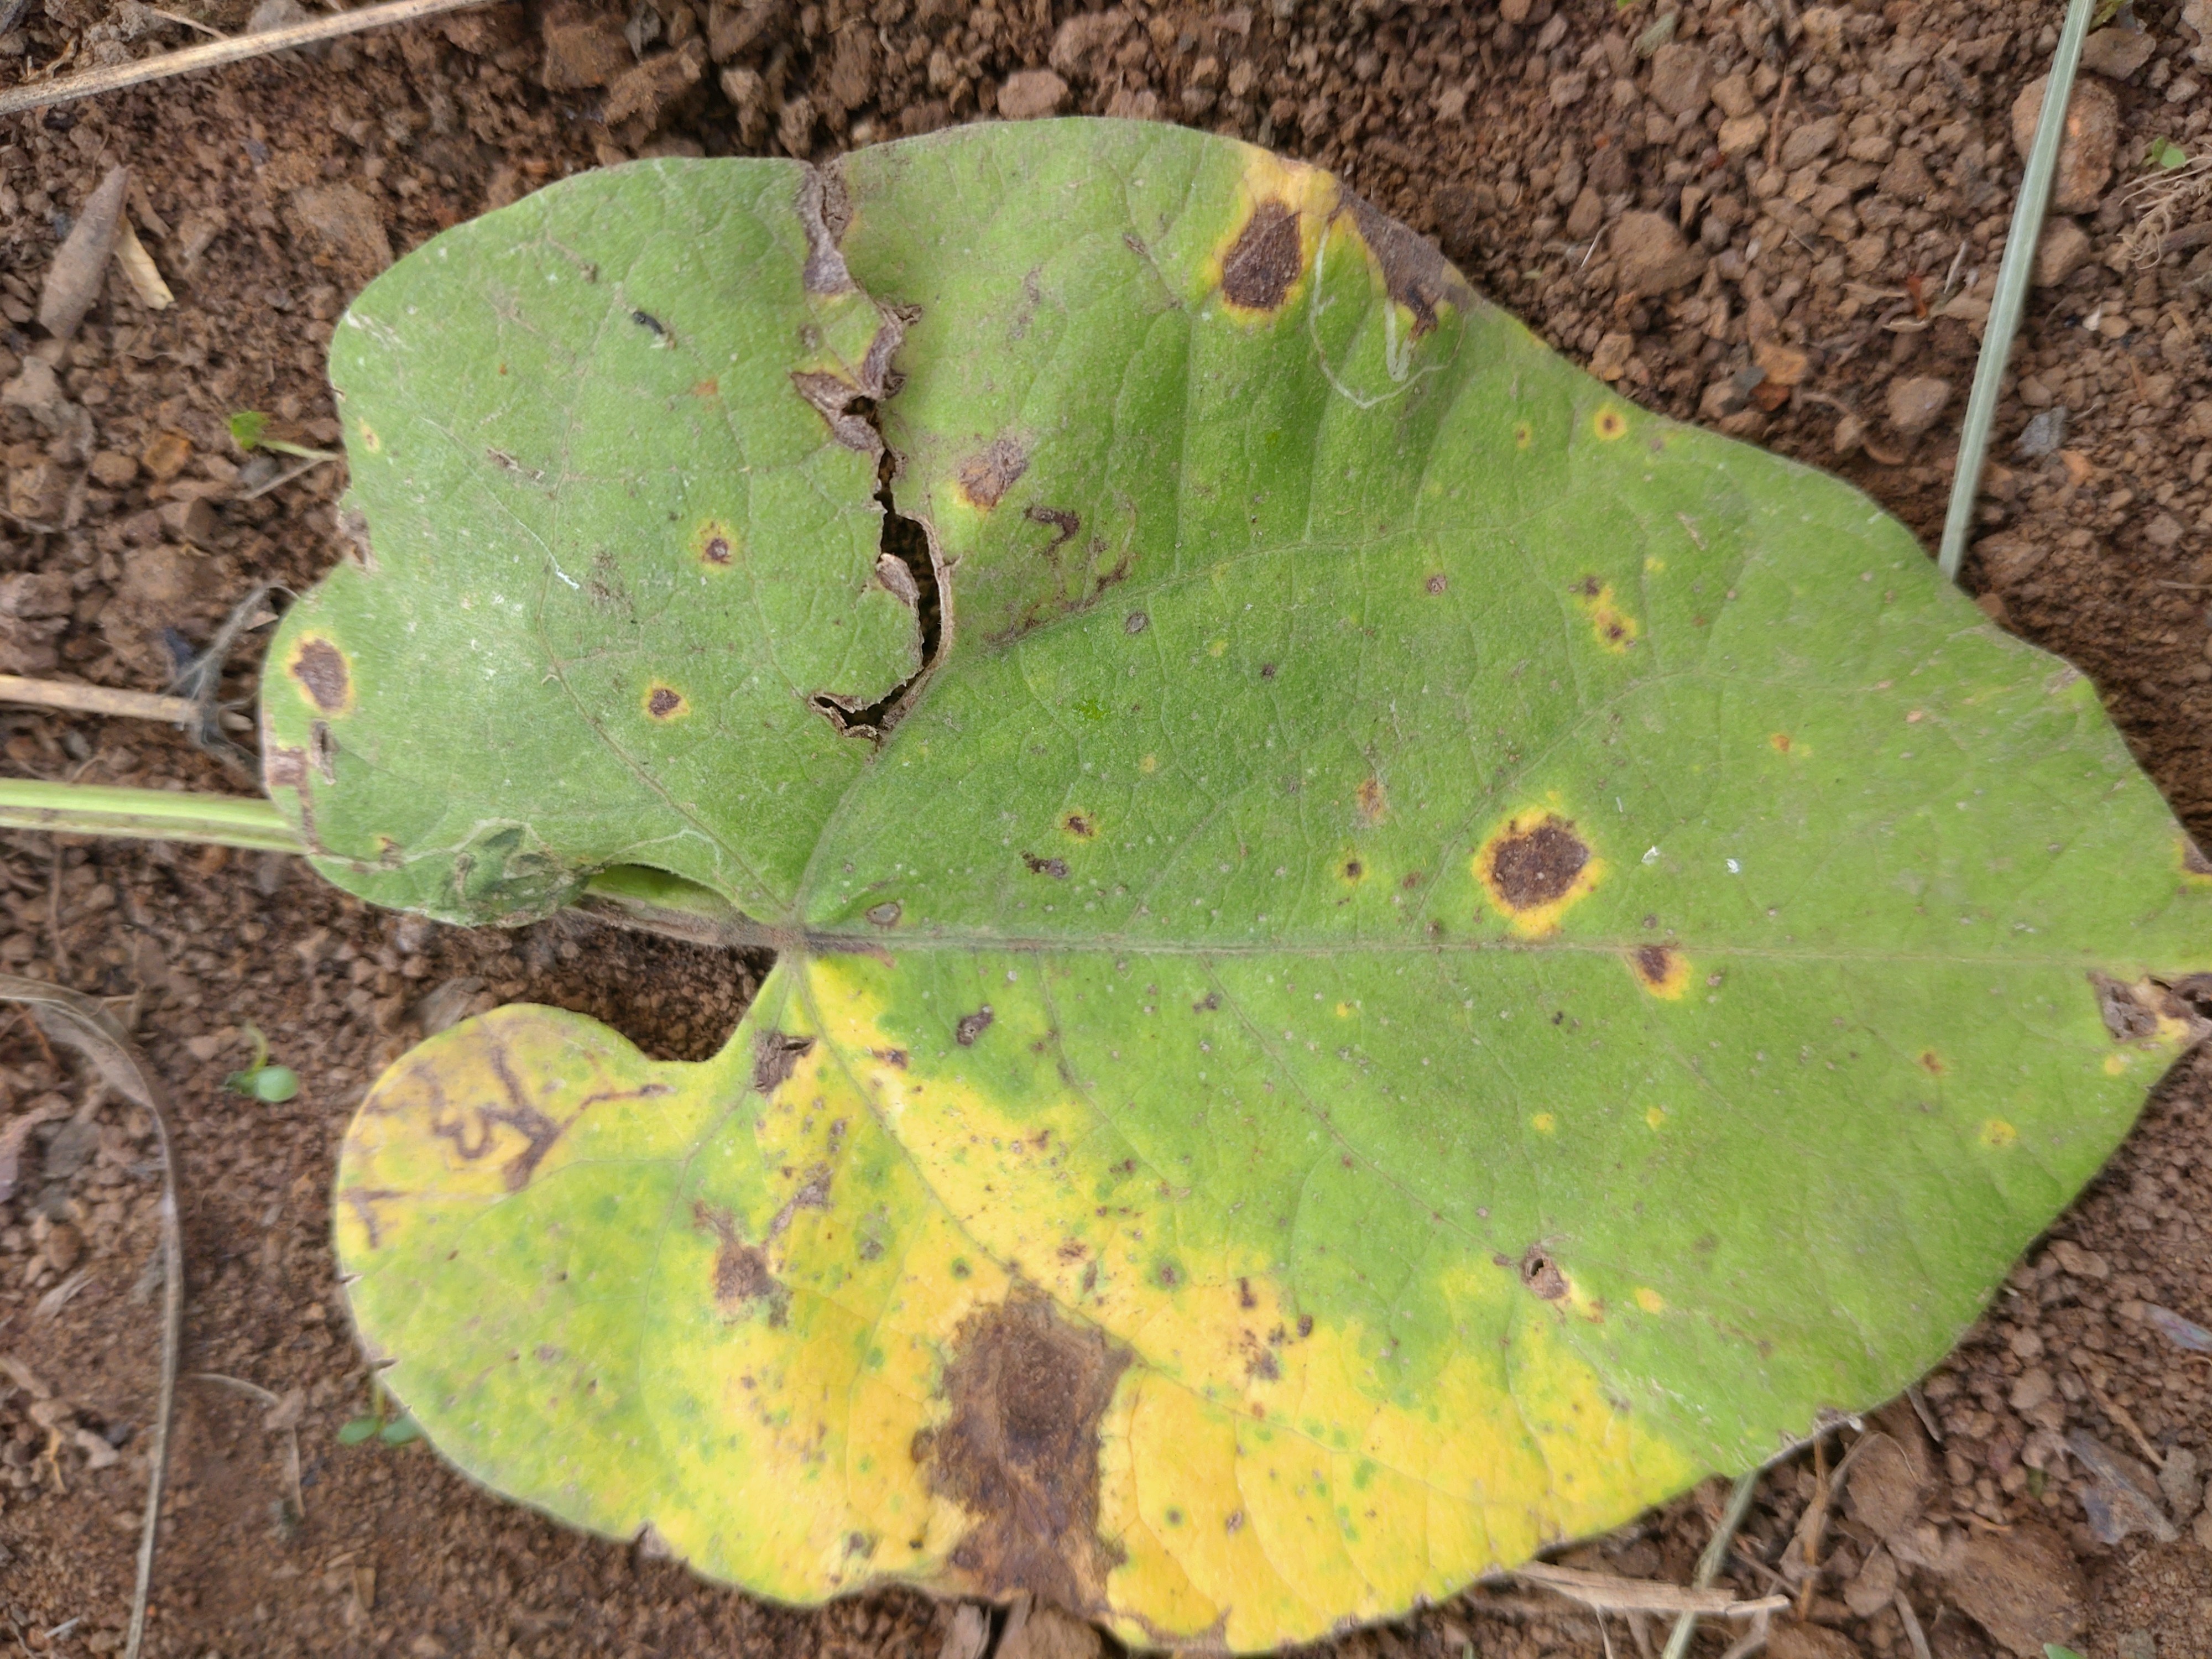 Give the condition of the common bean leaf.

rust
